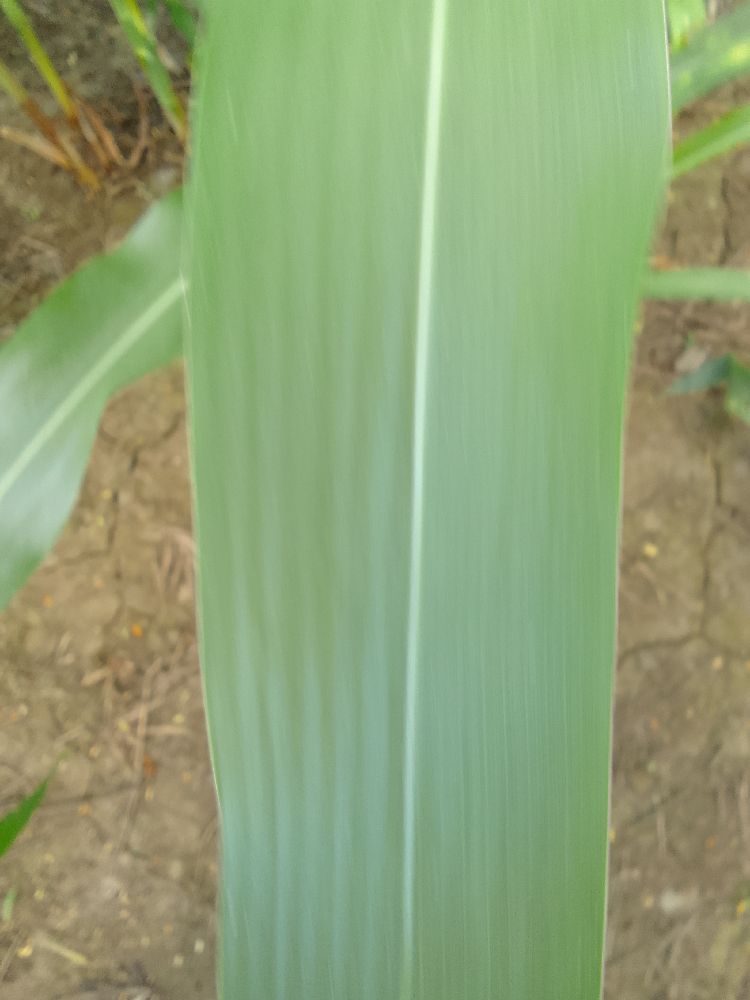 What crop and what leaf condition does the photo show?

maize, healthy
